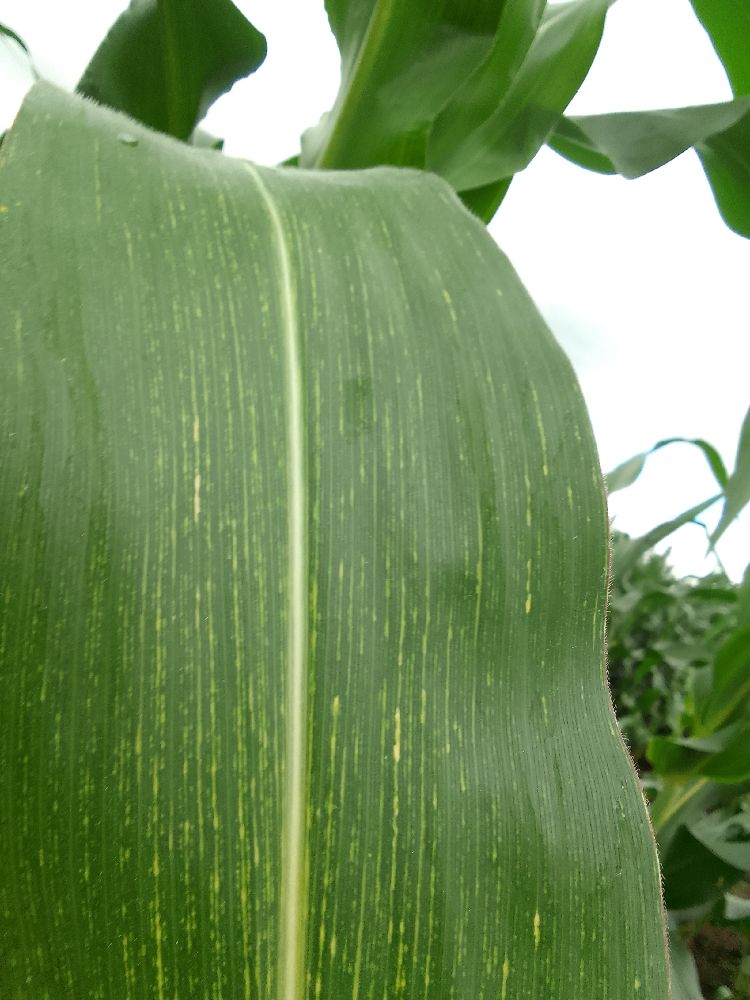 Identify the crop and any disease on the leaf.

maize, maize streak virus
